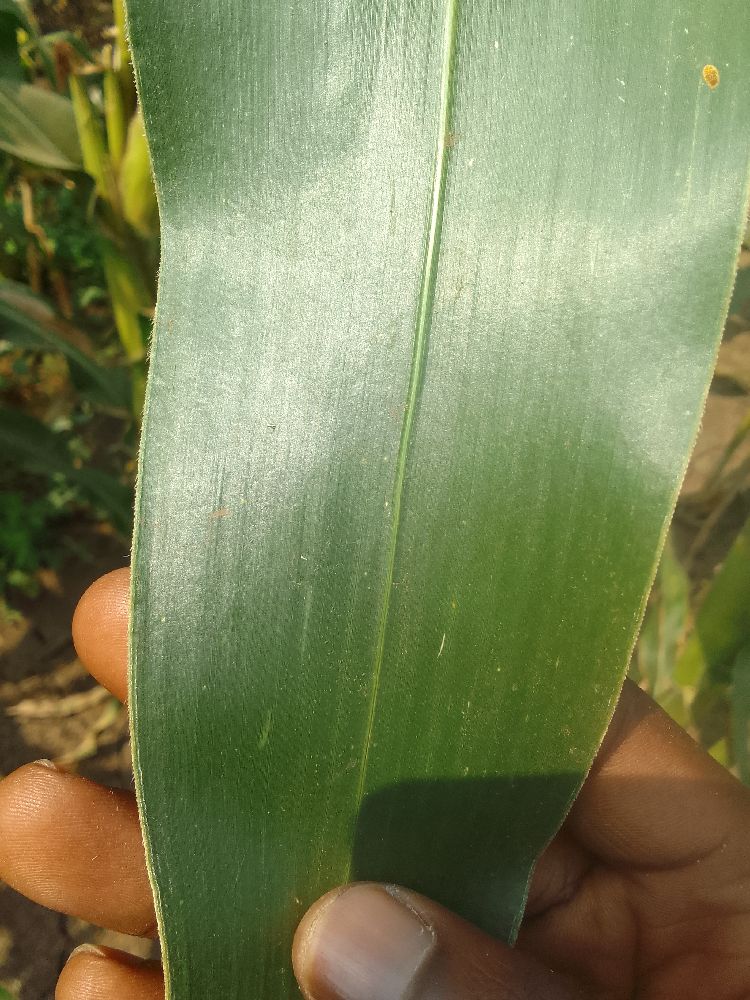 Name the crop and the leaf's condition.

maize, healthy
